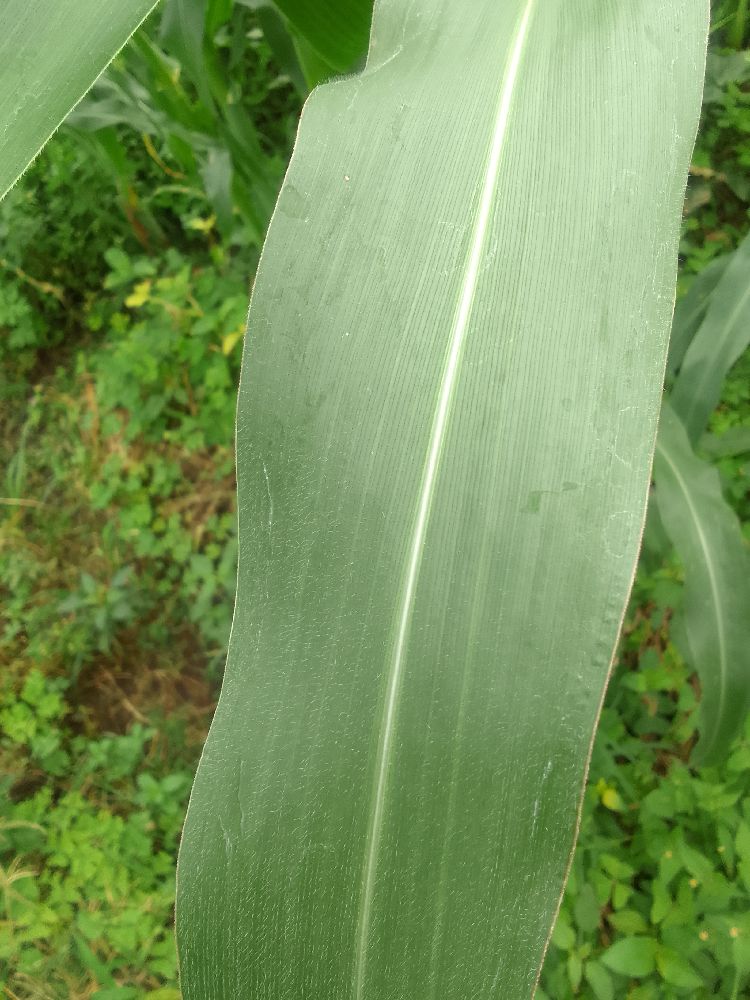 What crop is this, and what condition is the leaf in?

maize, healthy
